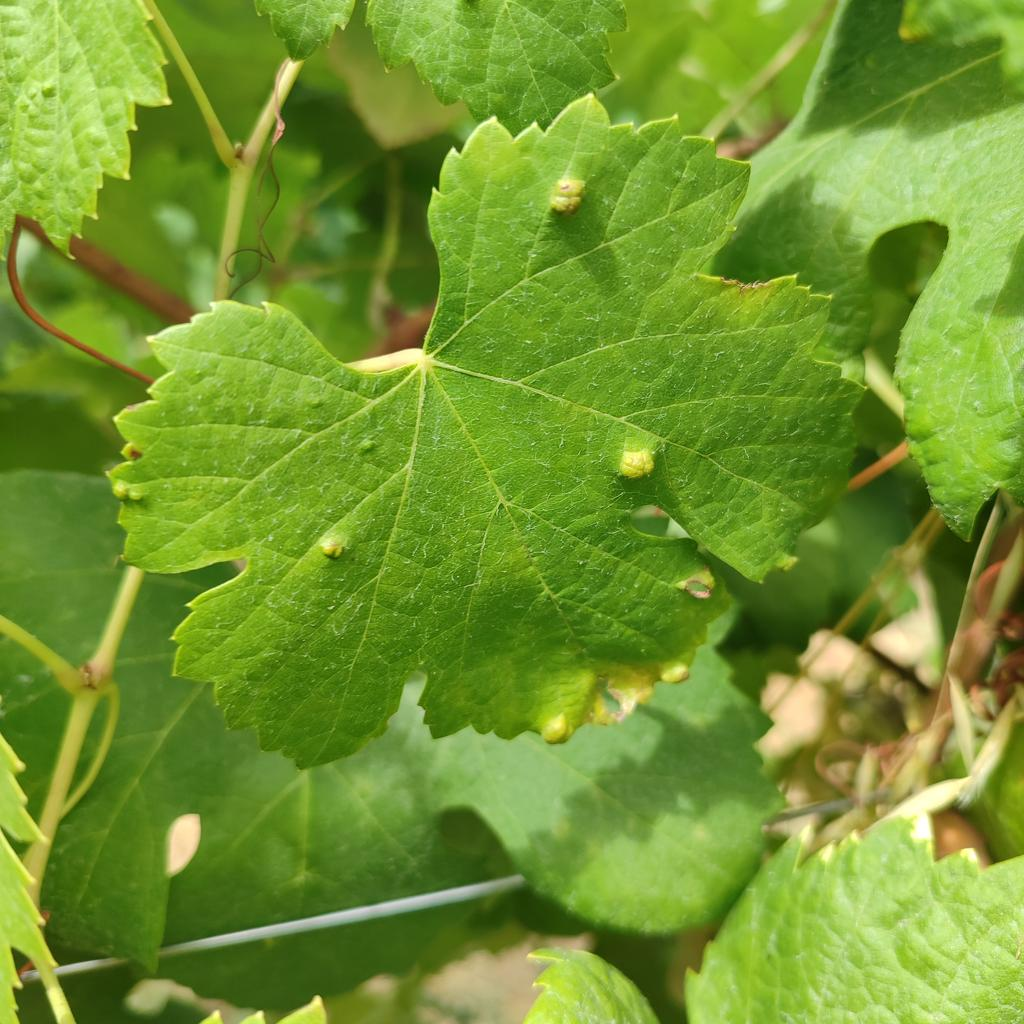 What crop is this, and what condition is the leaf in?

grapevine, erineum mite
